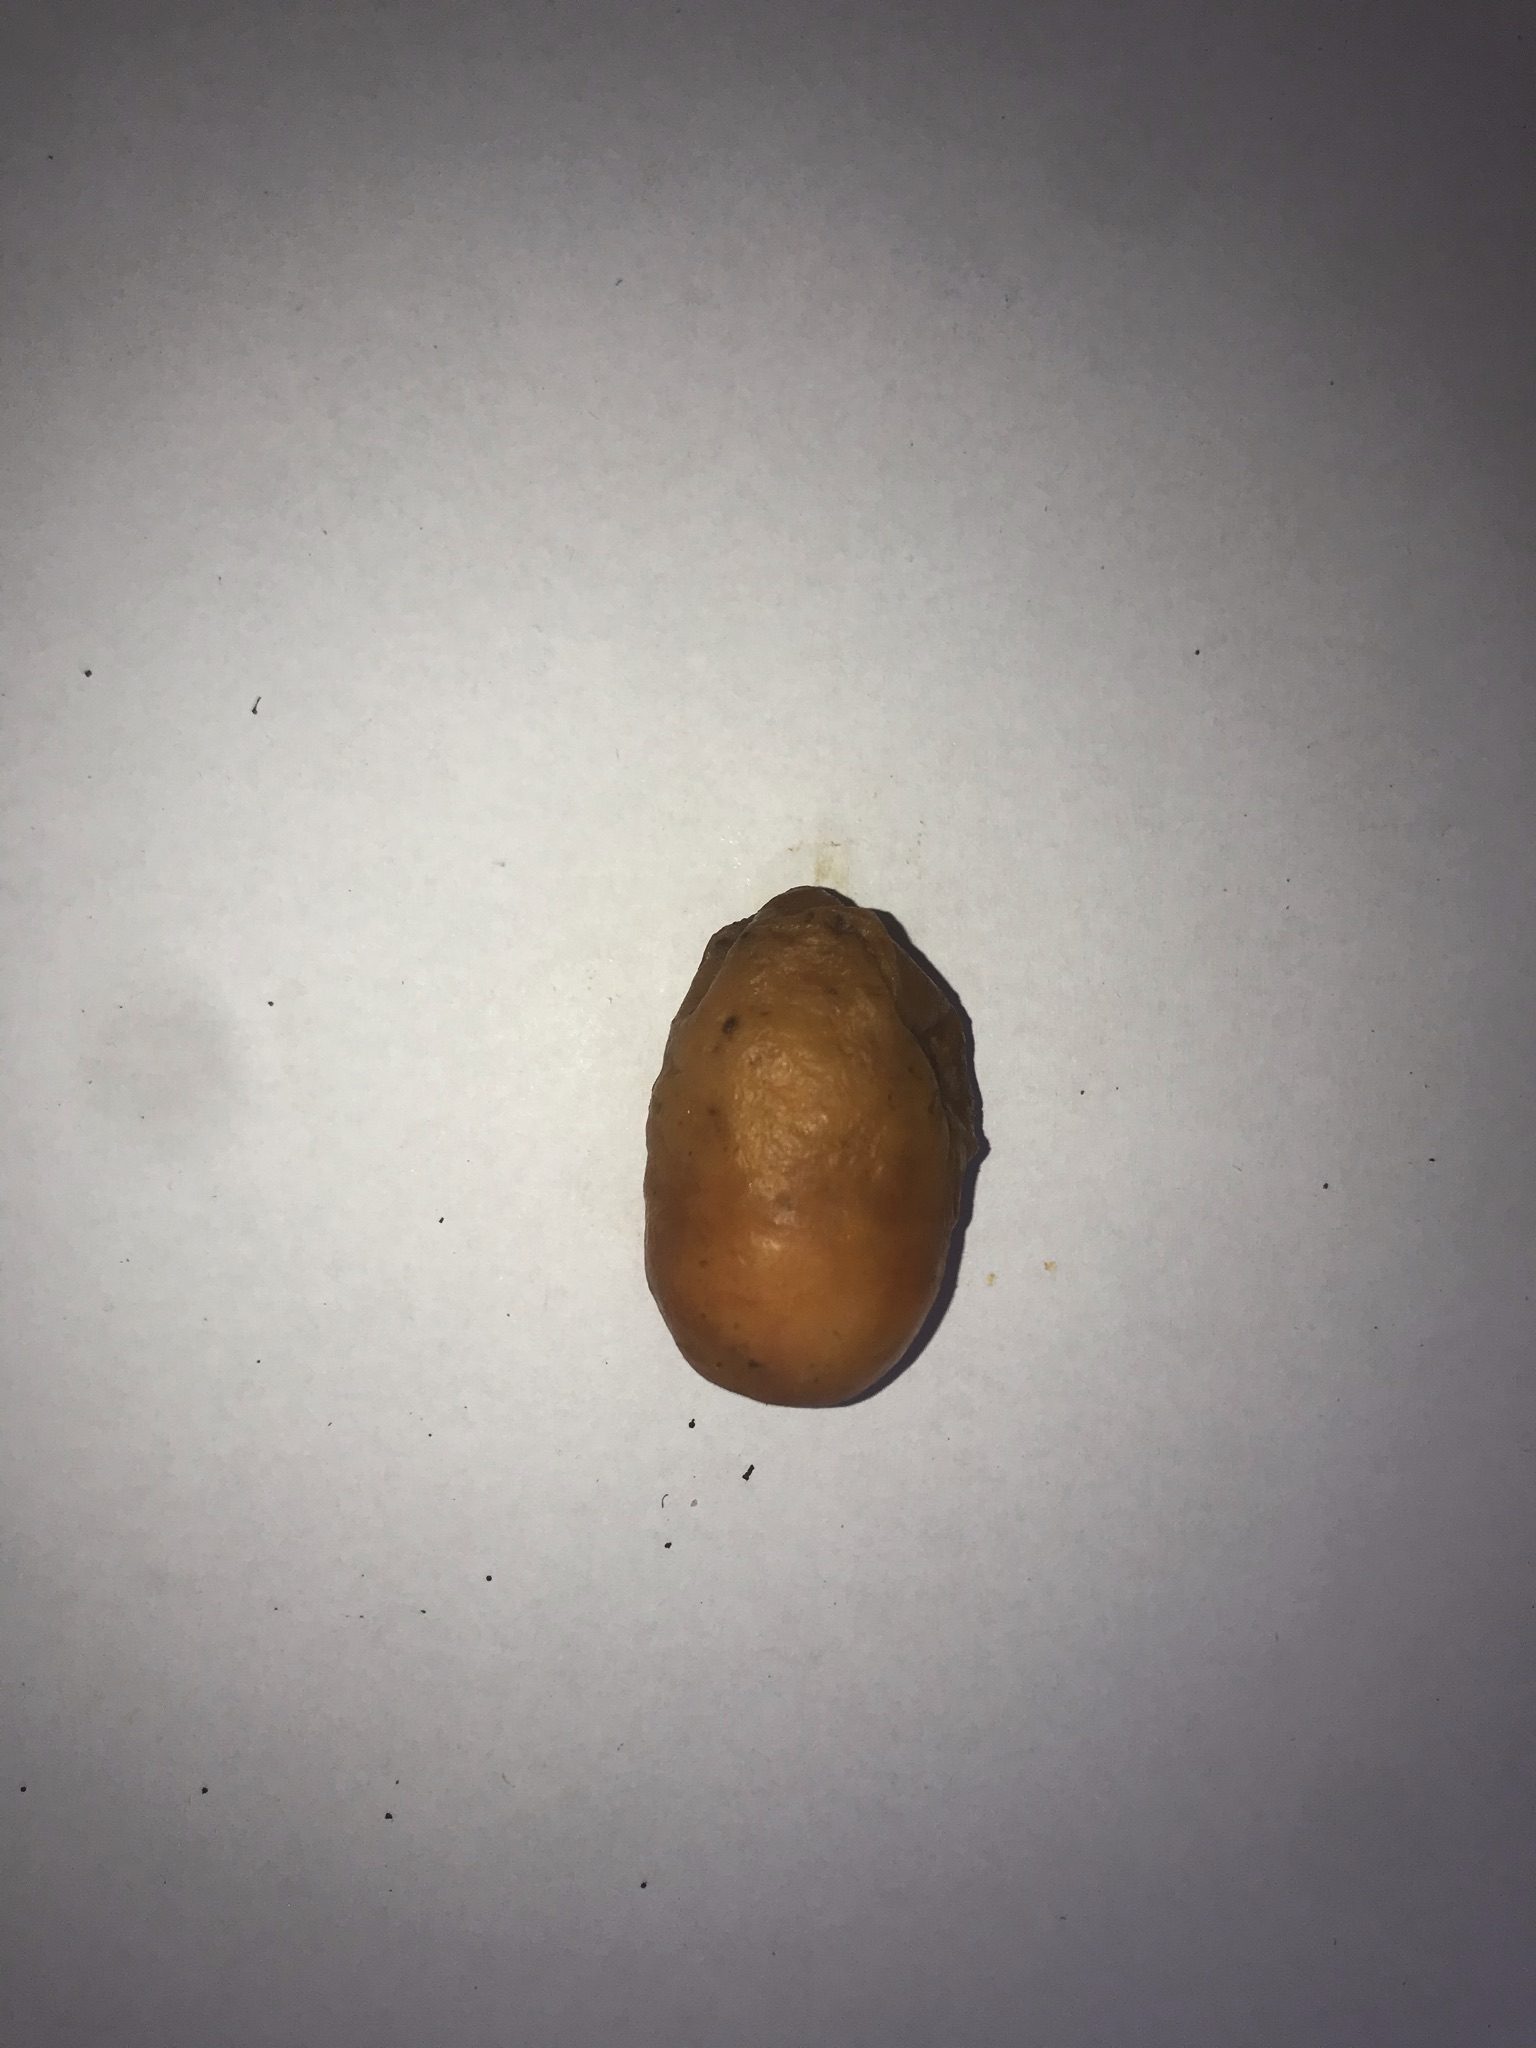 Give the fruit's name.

siriguela
